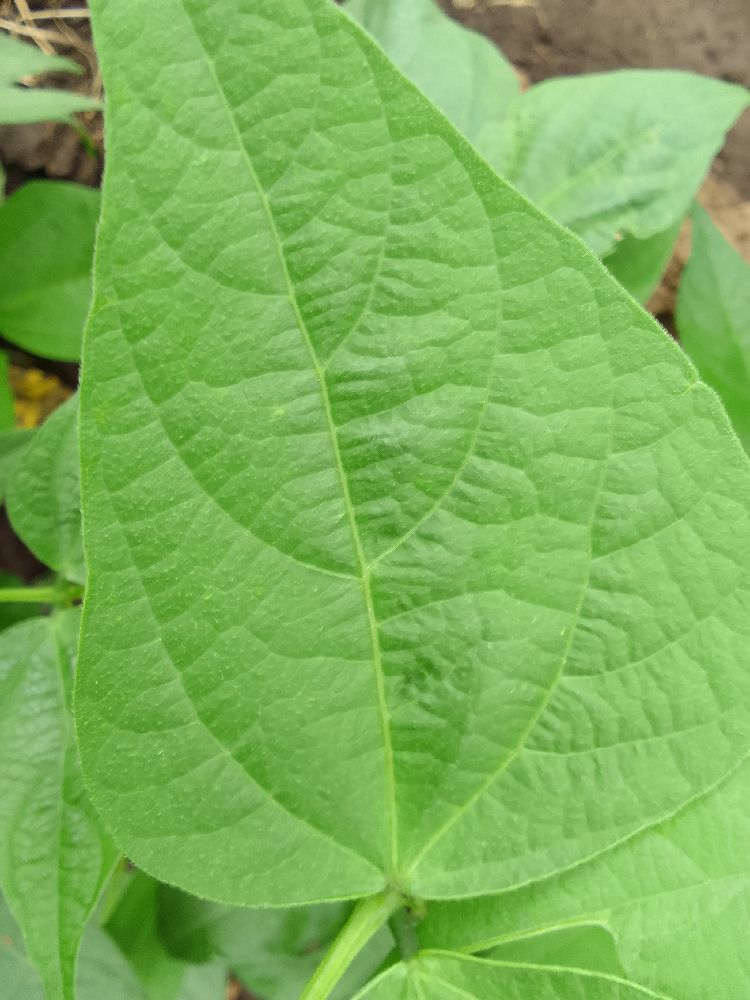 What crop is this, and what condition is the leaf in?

common bean, healthy
